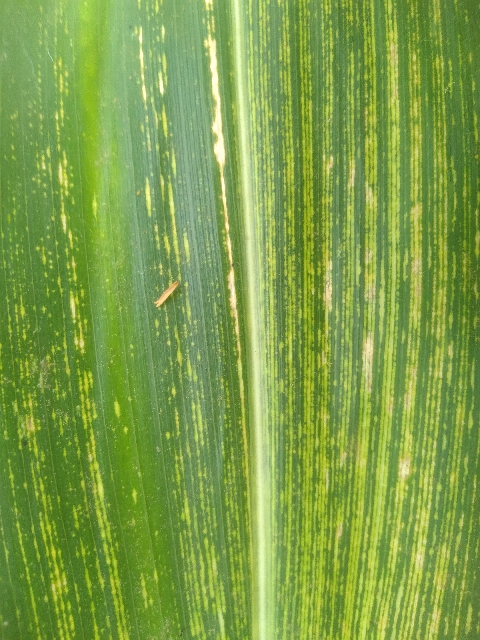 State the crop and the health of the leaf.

maize, maize streak virus
